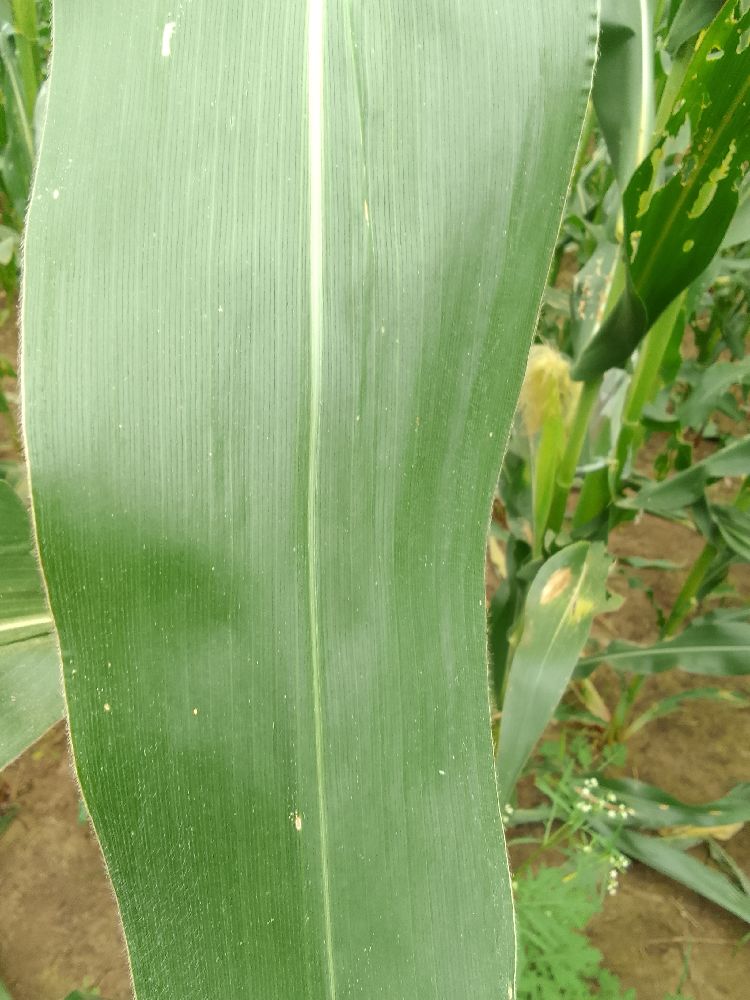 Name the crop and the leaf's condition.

maize, healthy
